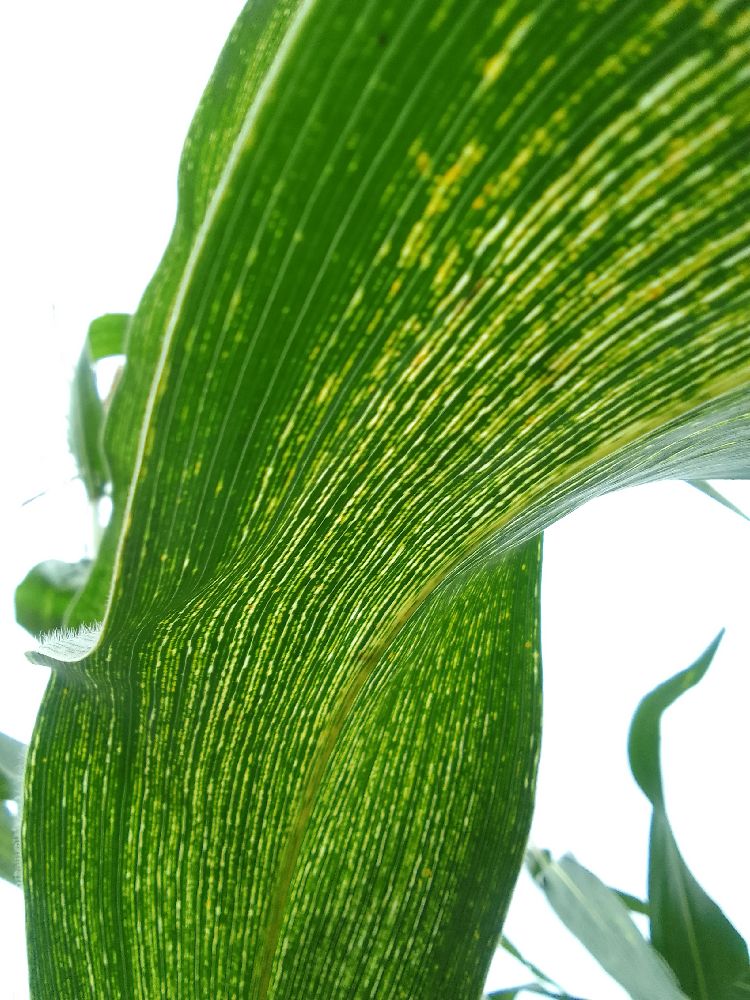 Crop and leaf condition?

maize, maize streak virus
